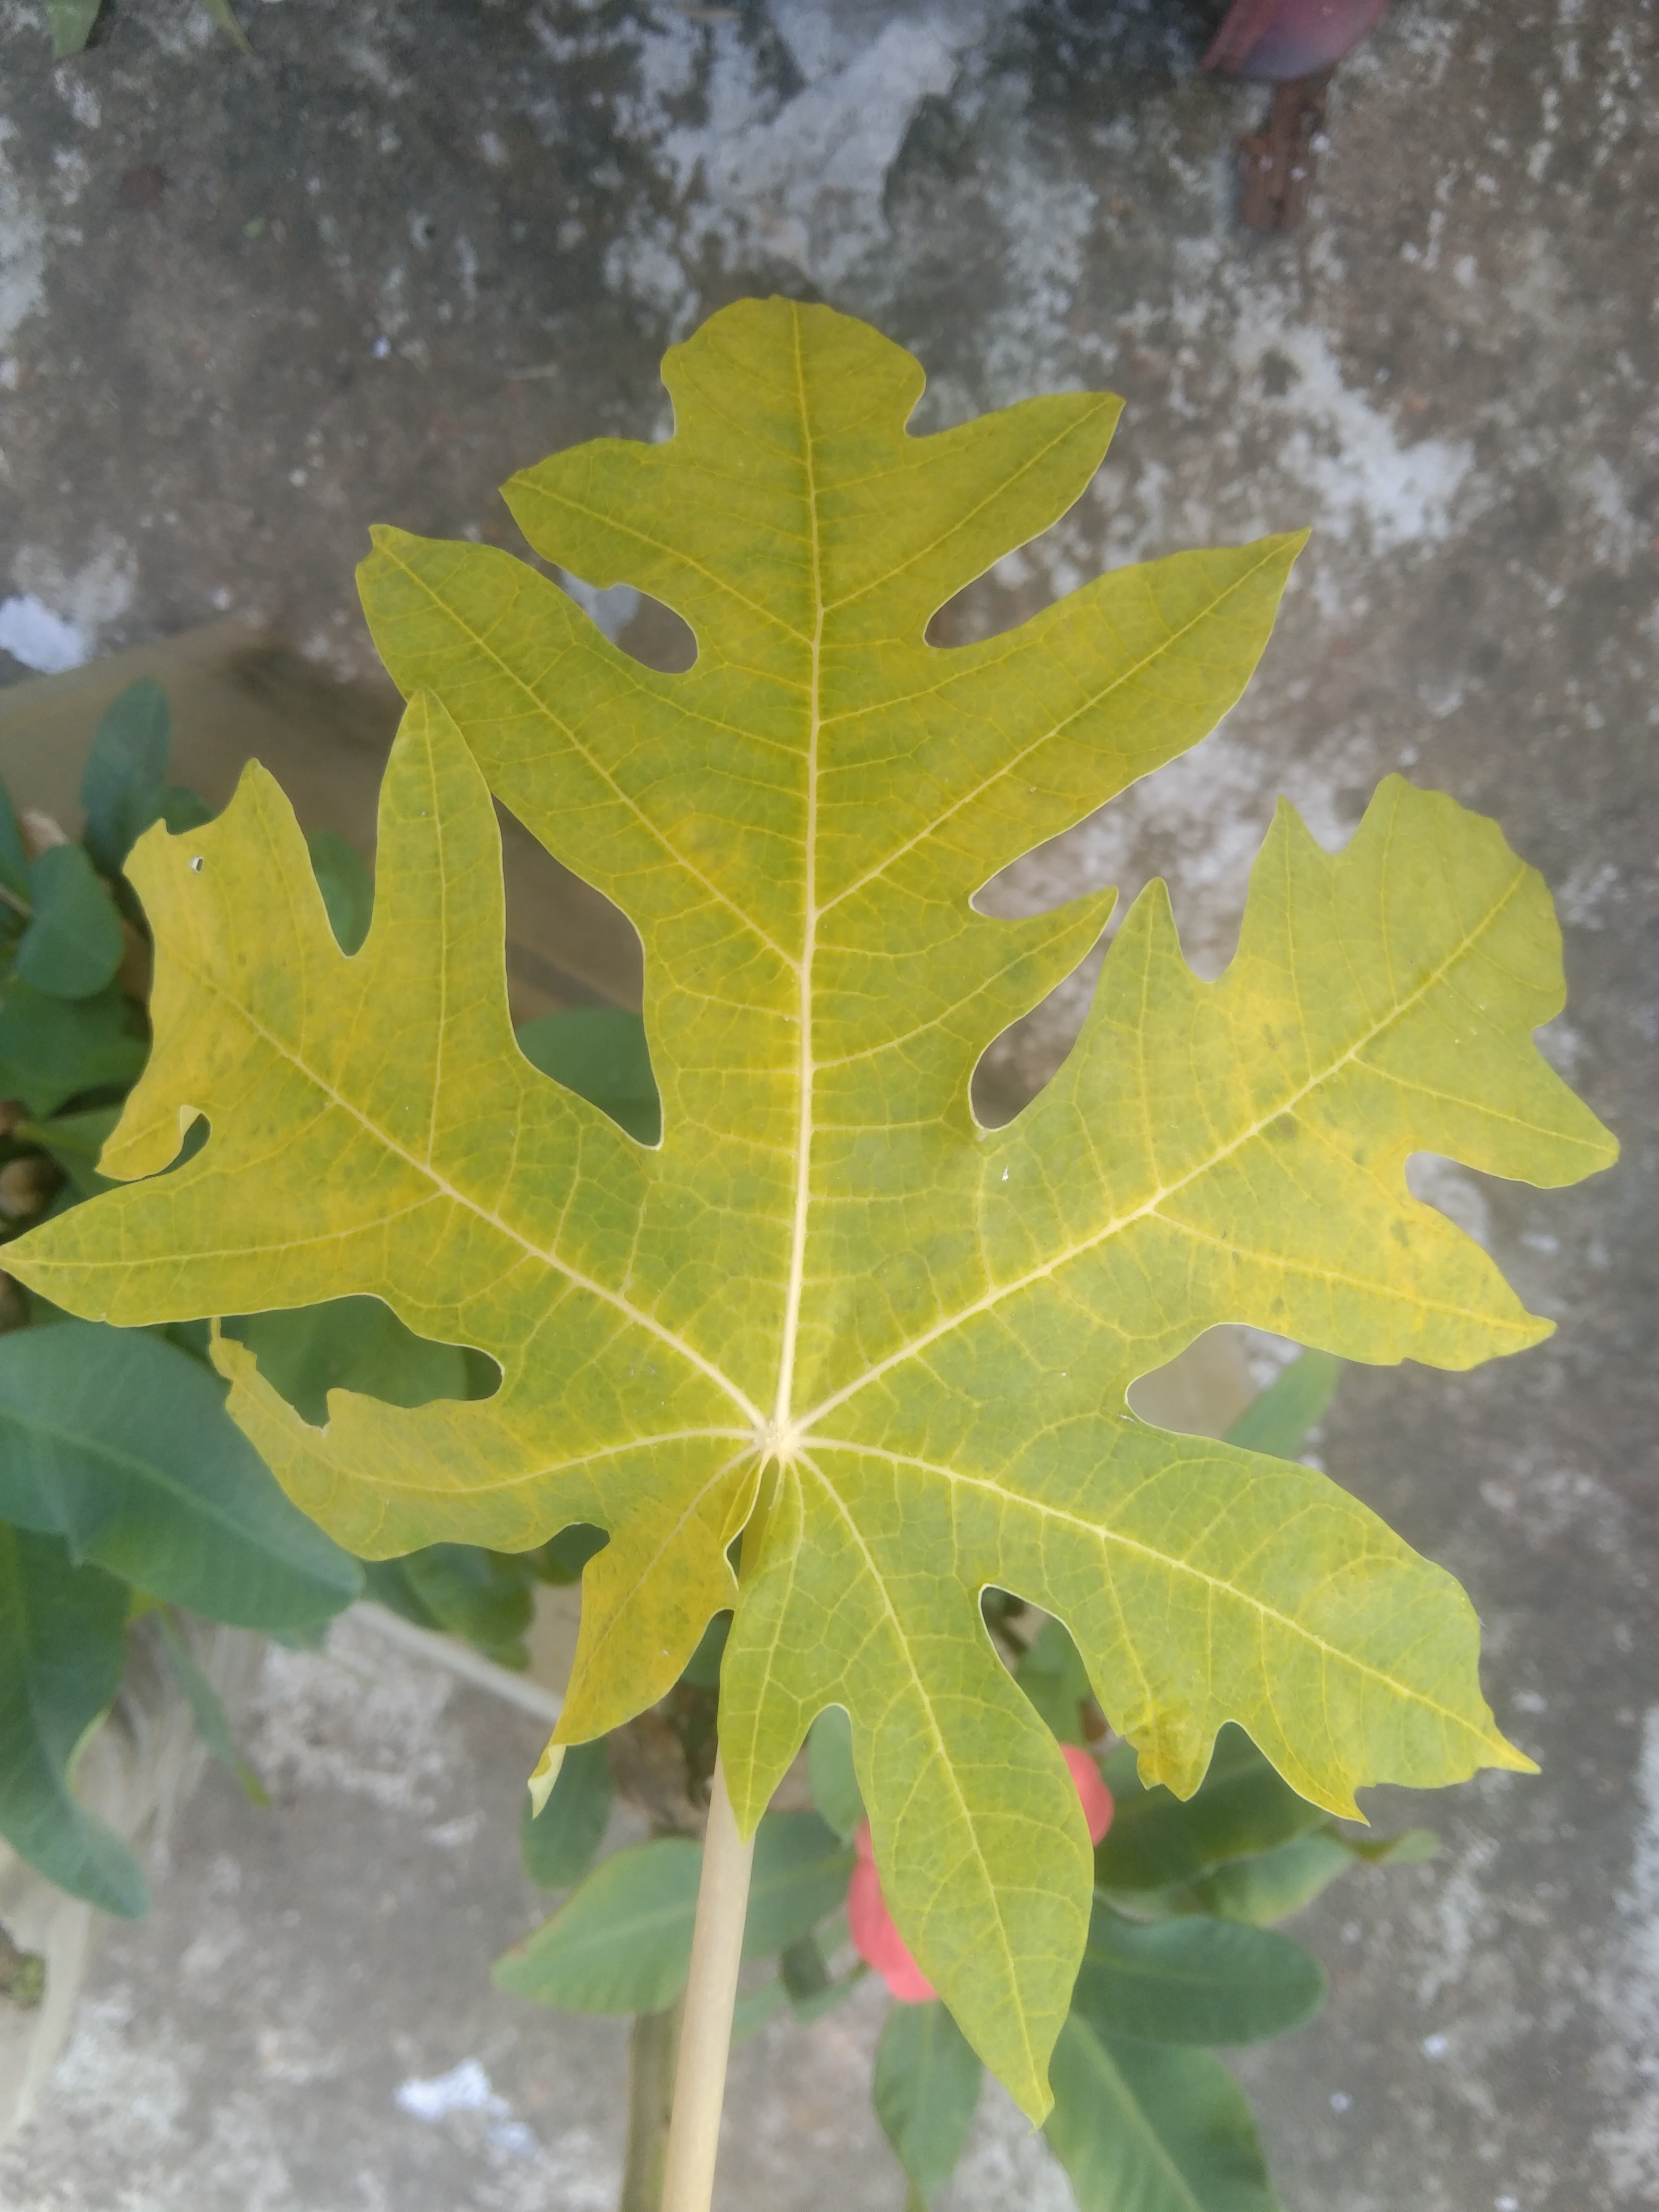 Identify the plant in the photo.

papaya
